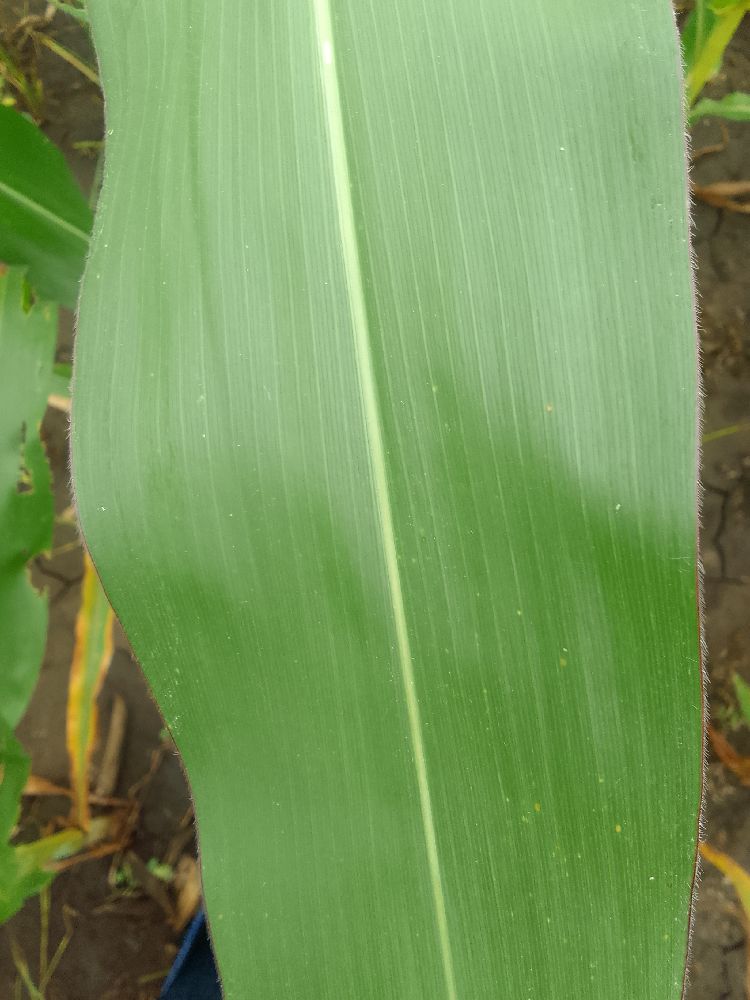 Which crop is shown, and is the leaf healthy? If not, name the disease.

maize, healthy
